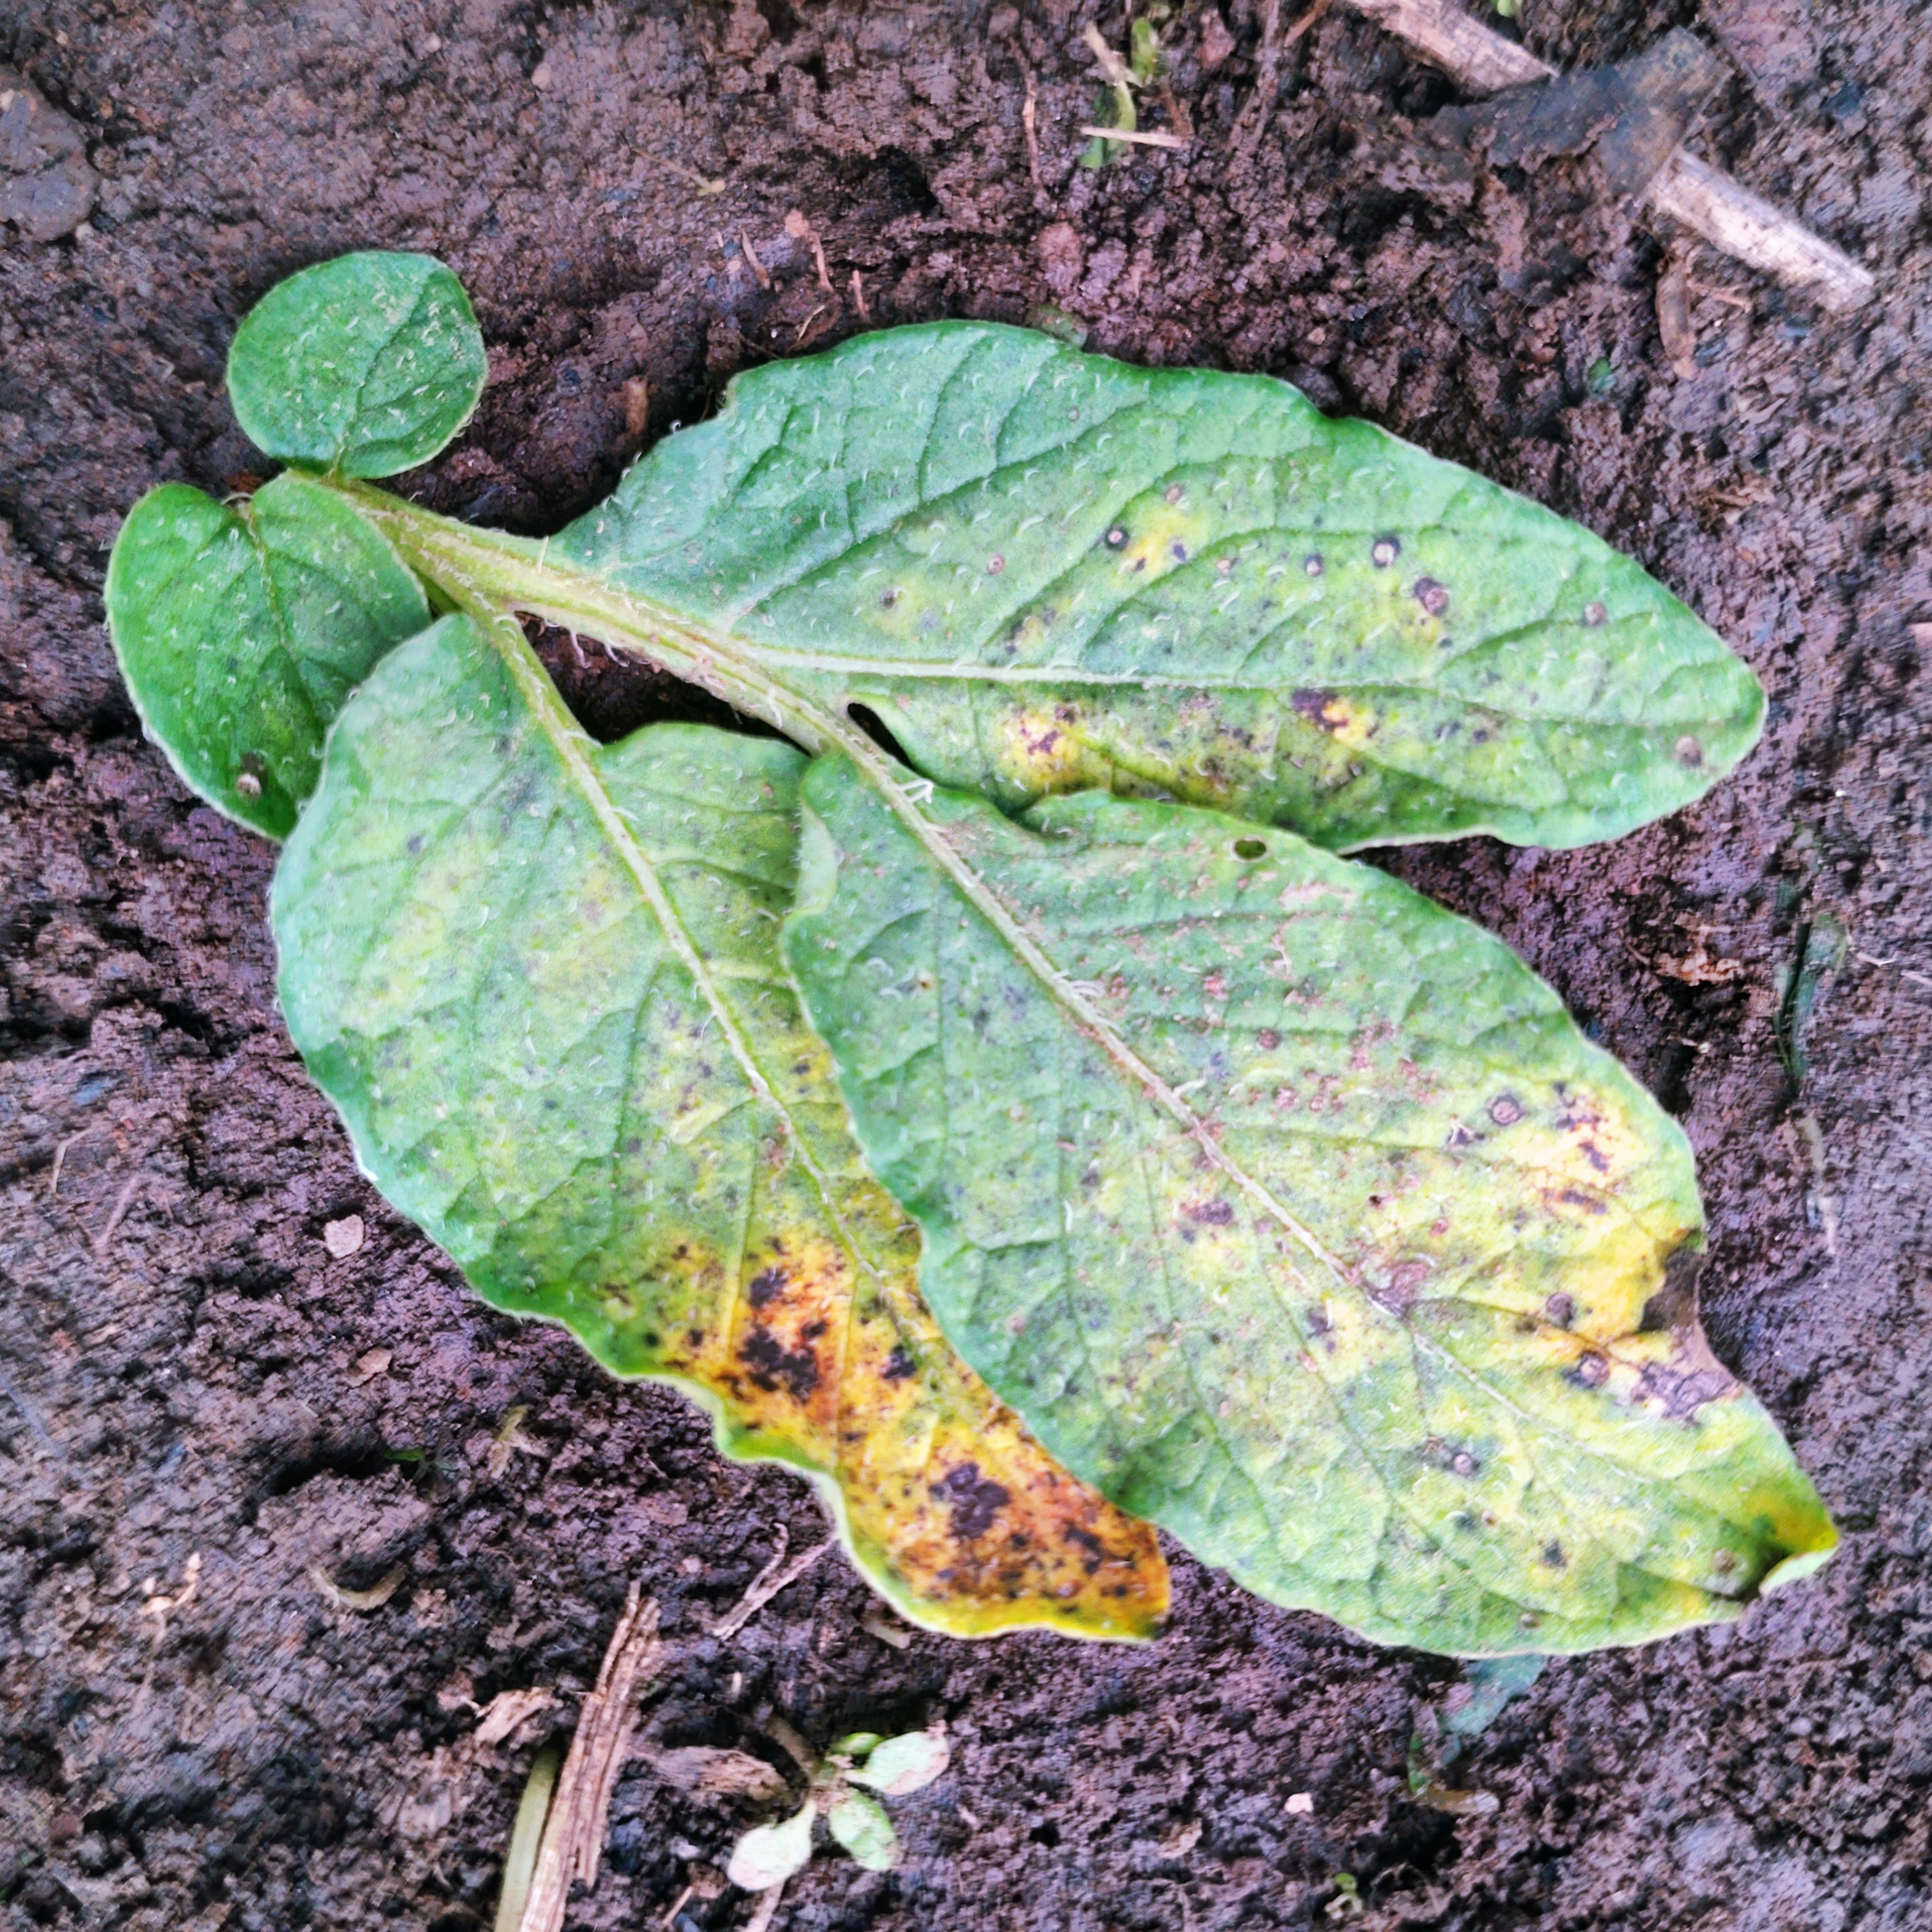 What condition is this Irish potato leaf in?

late blight
